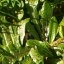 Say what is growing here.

structured weed
